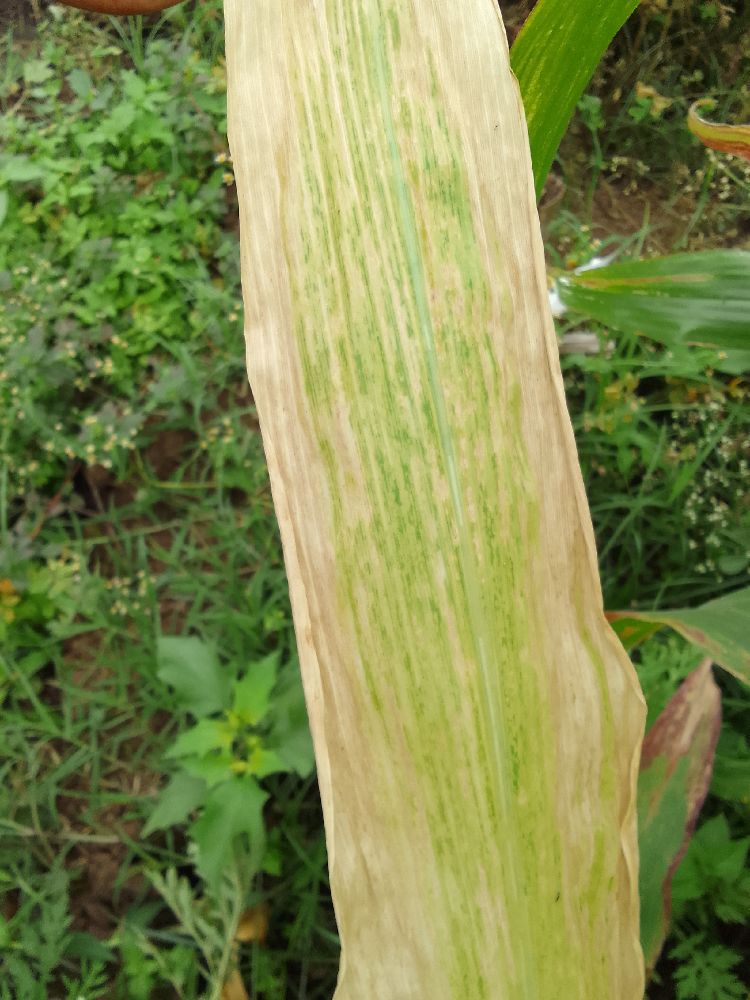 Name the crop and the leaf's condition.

maize, maize lethal necrosis
